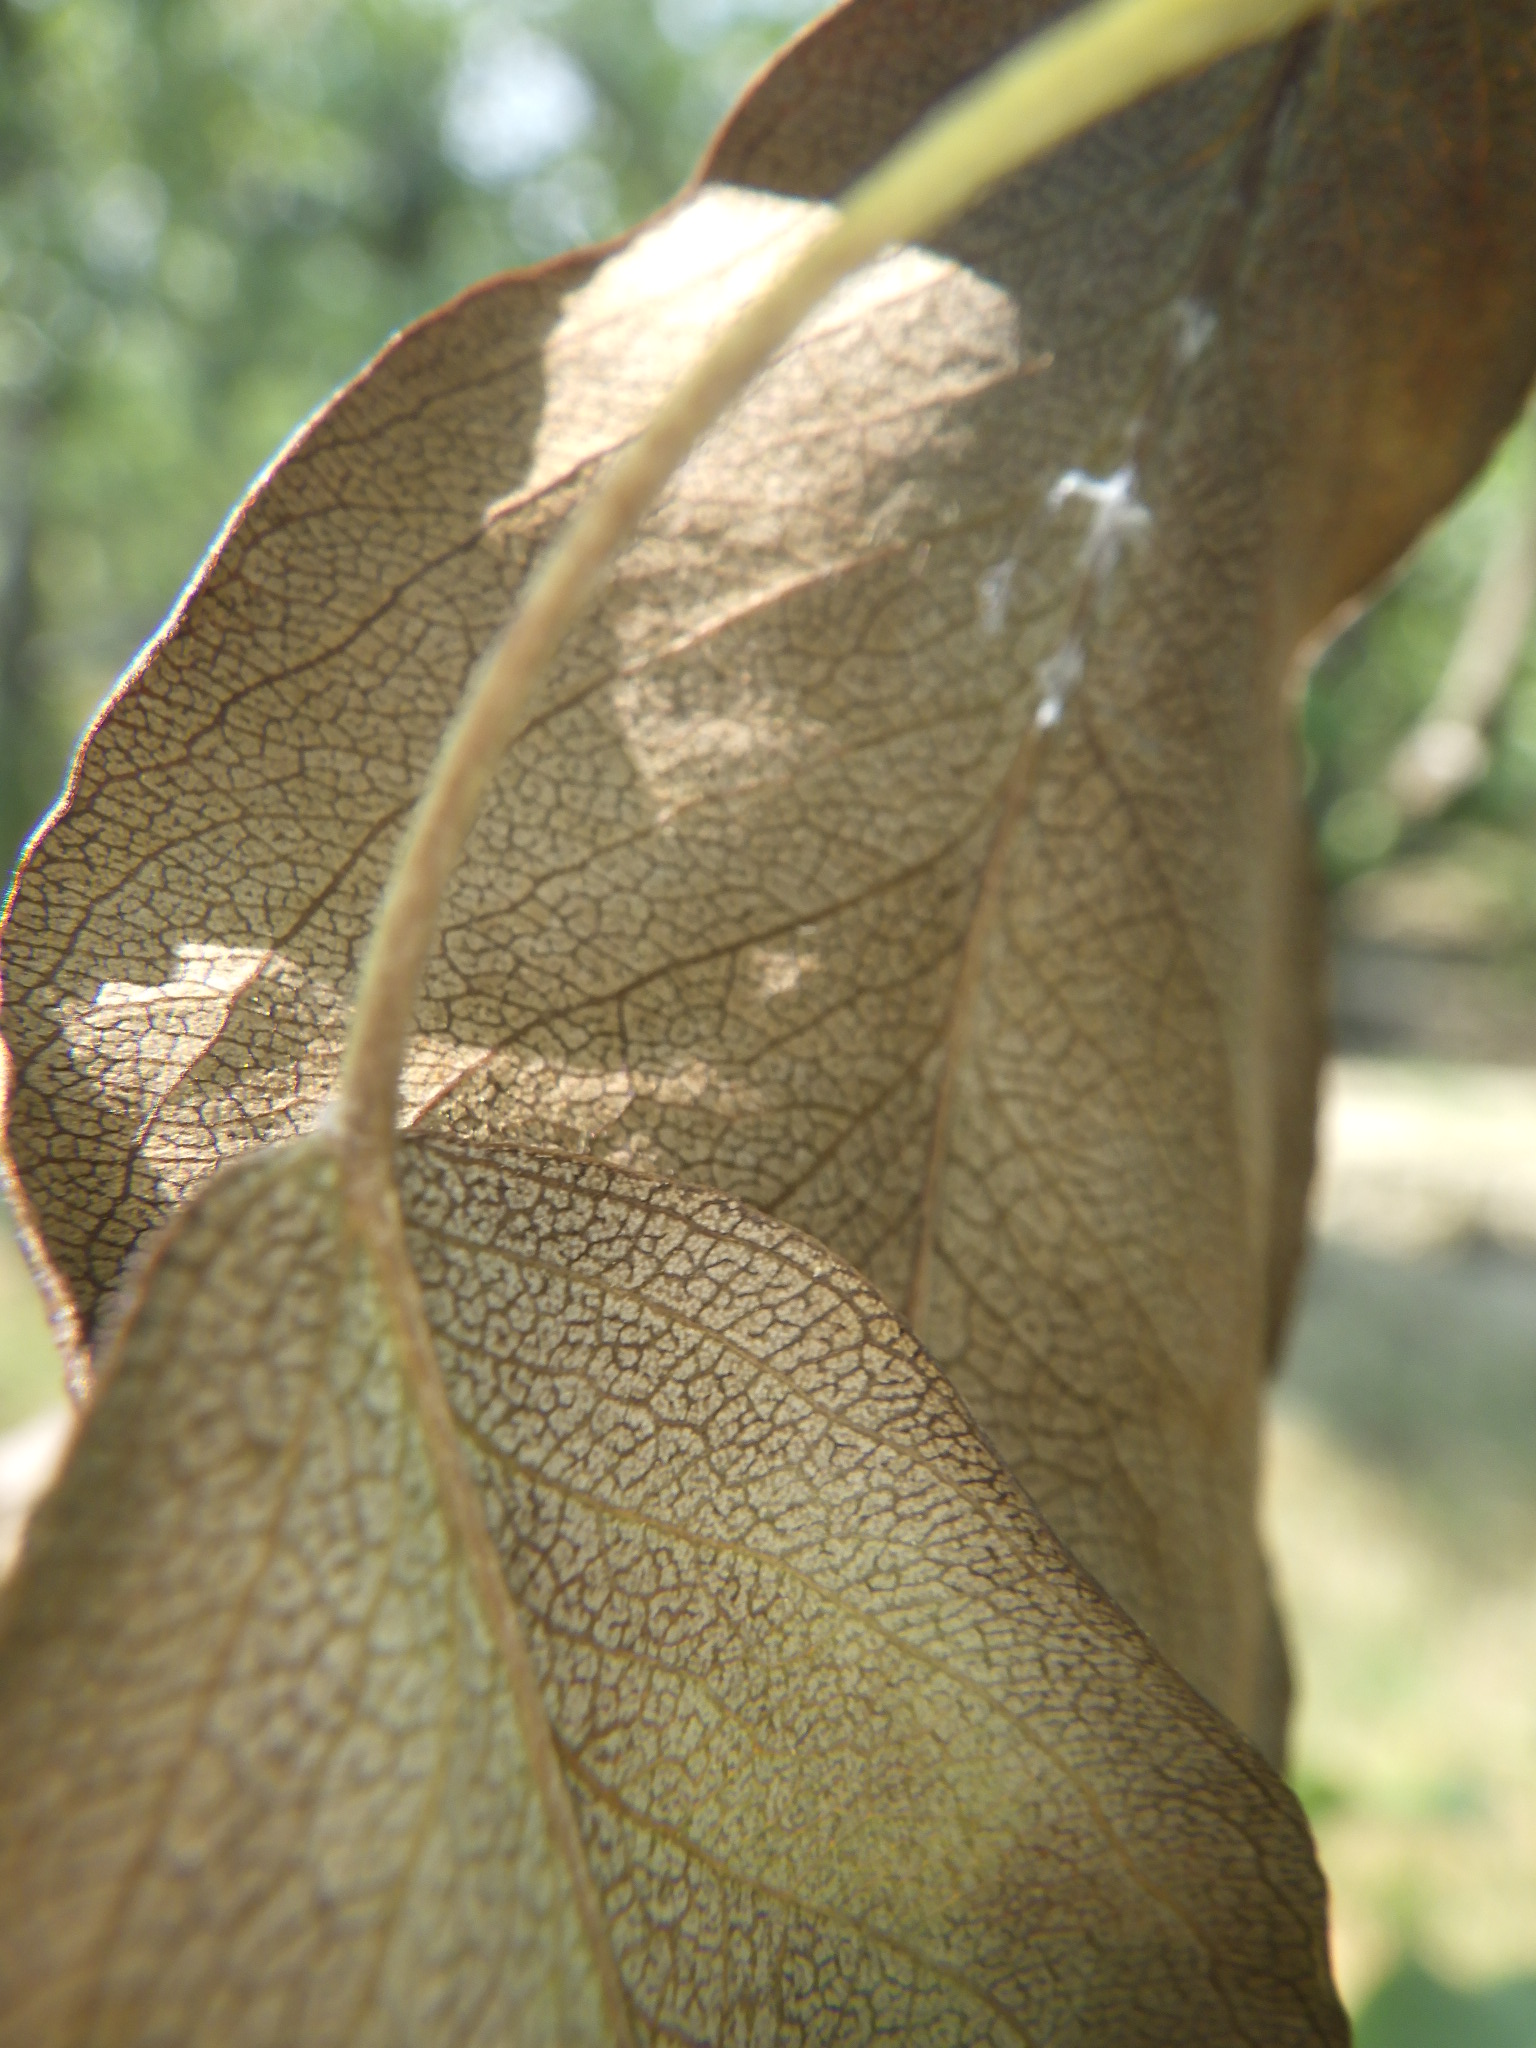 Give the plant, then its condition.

pear, fire blight
